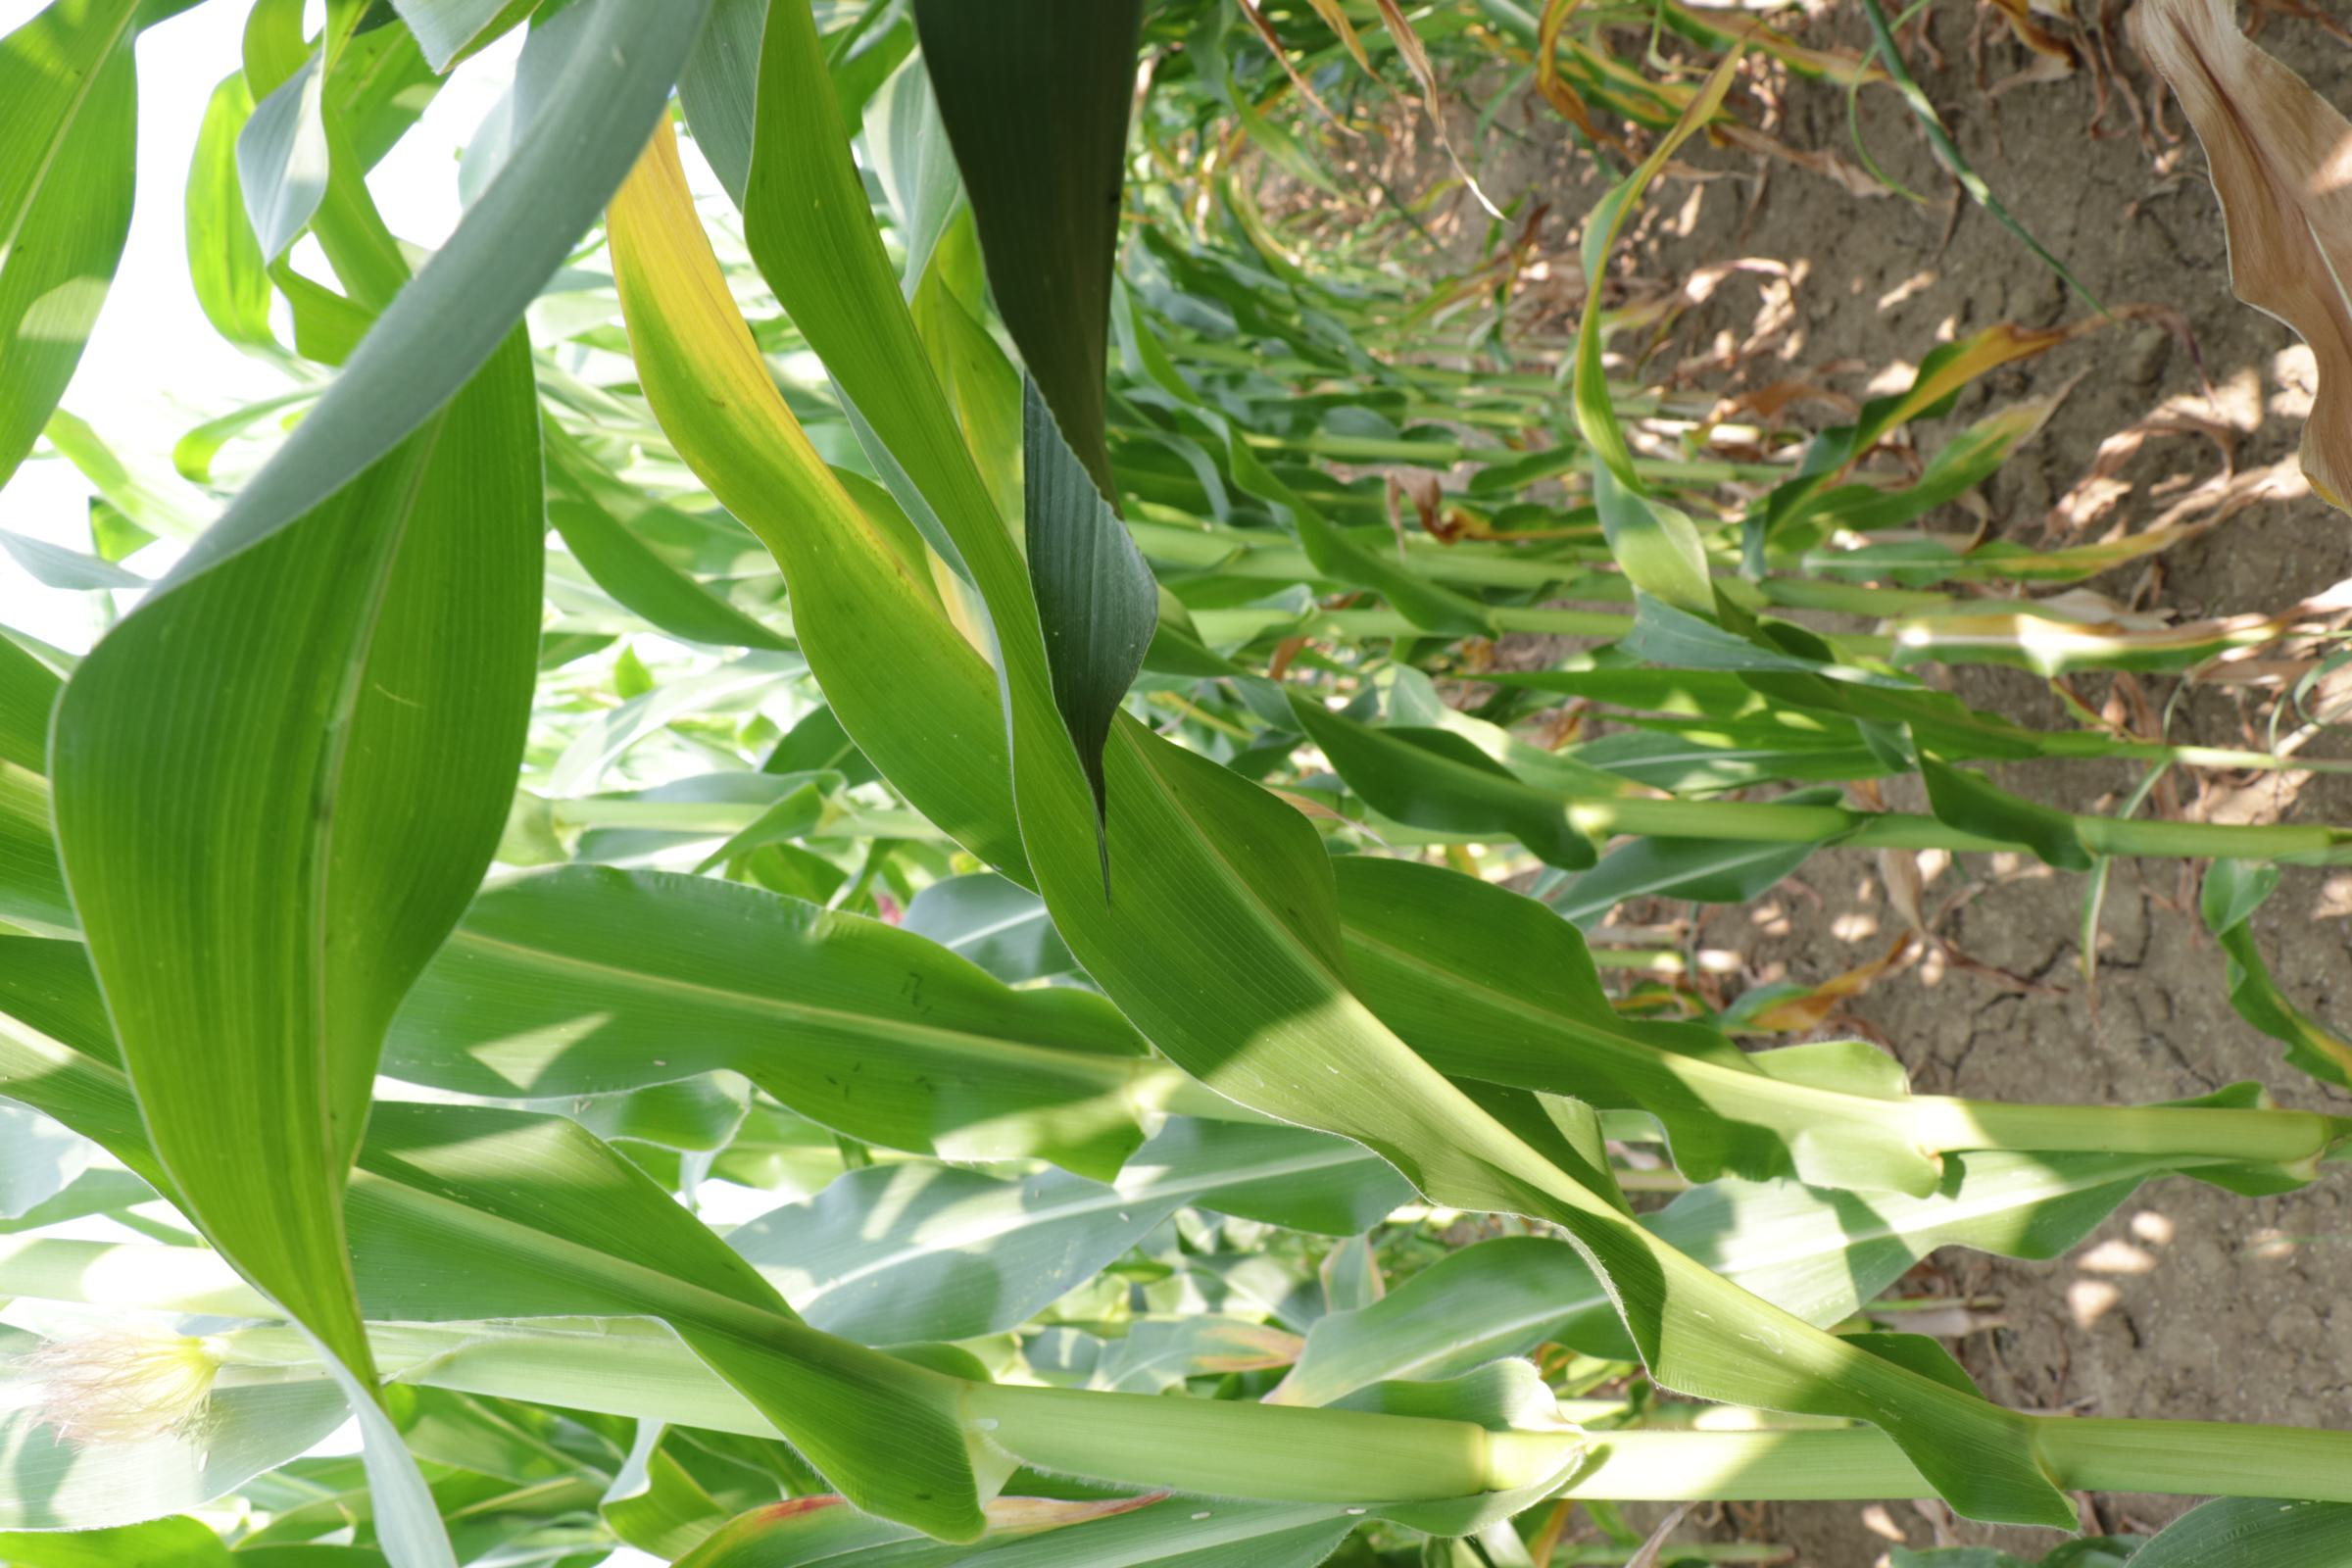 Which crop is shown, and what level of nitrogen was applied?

maize, reduced nitrogen fertilisation
